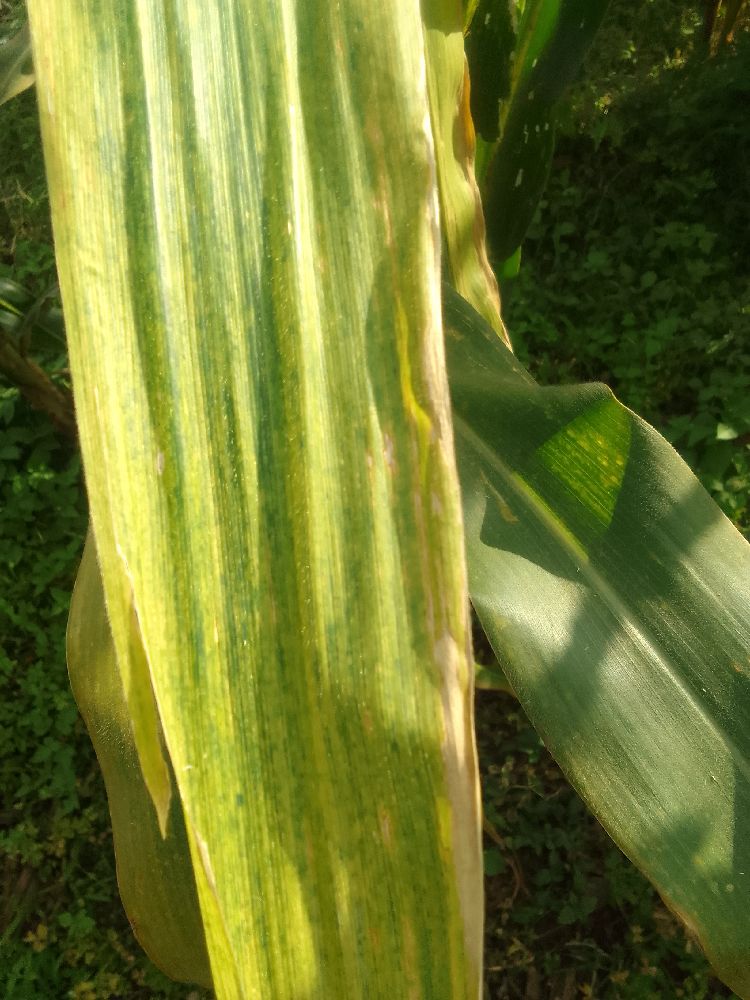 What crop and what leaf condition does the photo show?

maize, maize lethal necrosis
